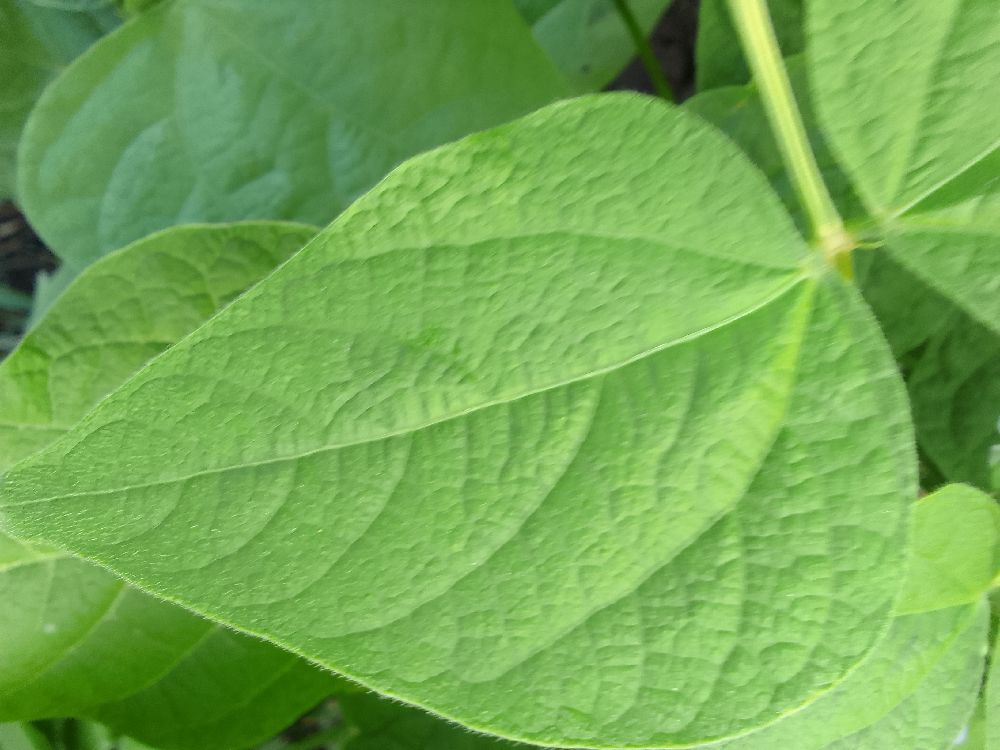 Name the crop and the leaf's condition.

common bean, healthy
